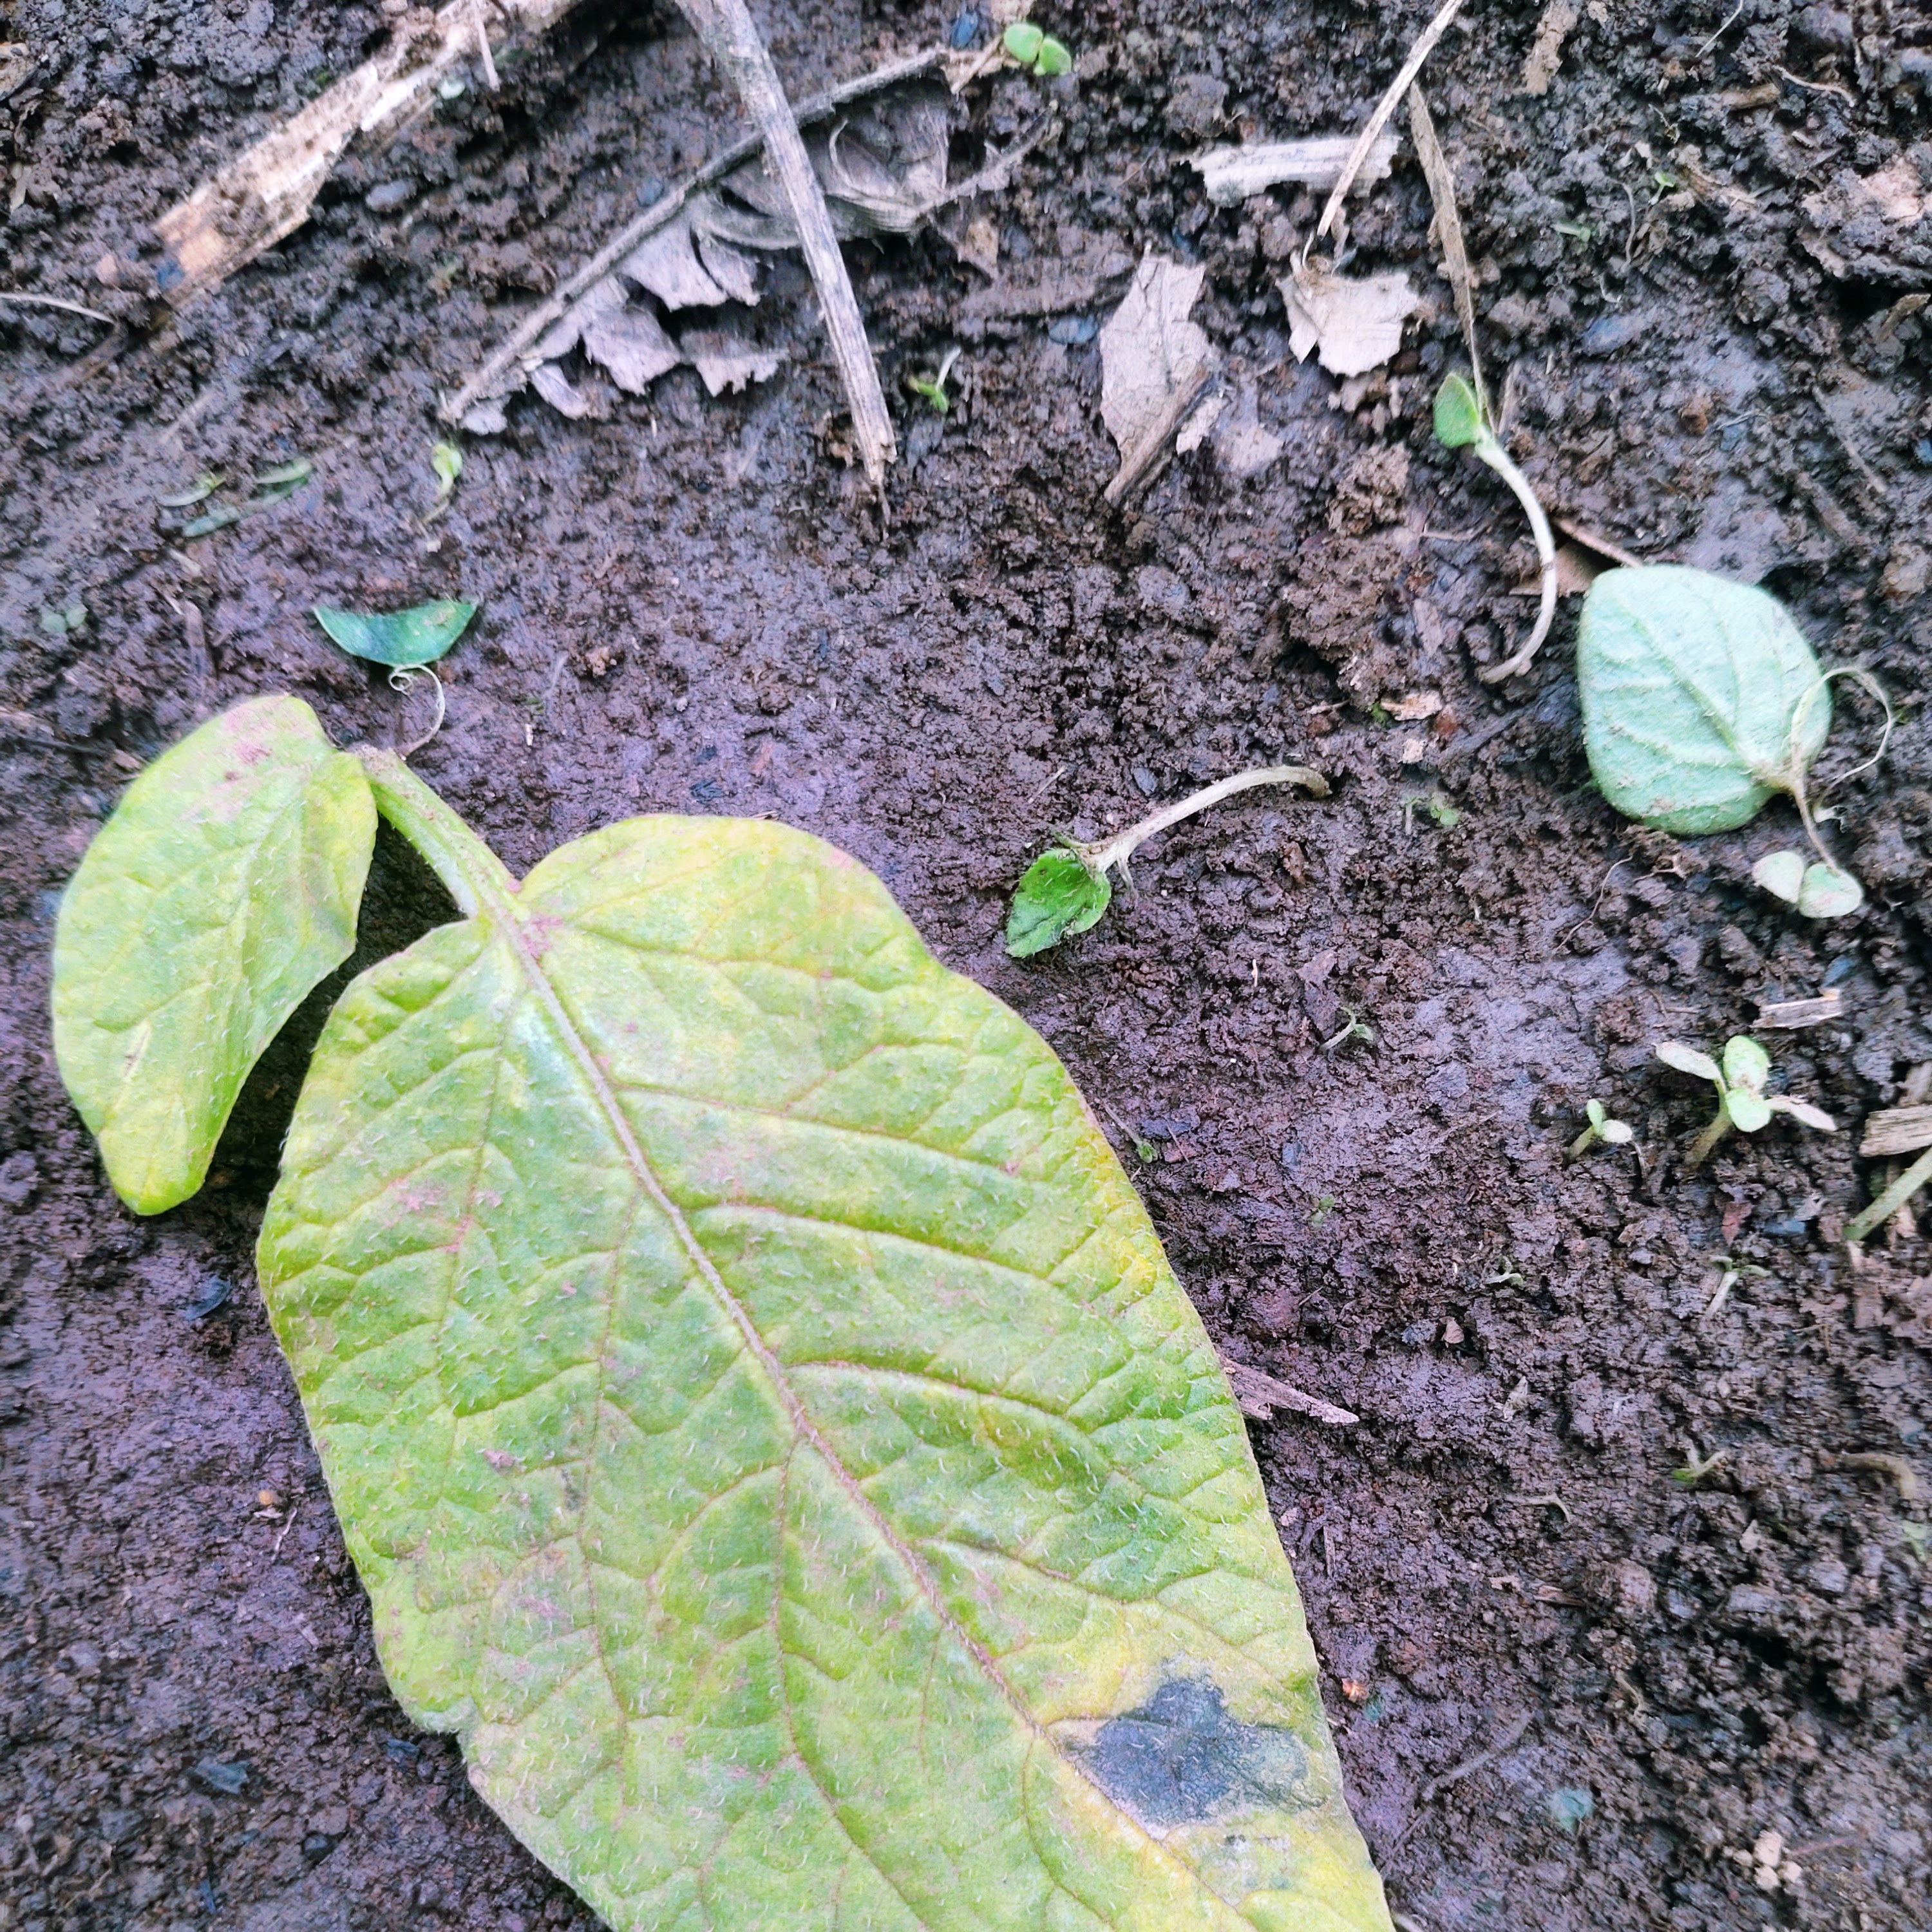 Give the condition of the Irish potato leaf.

late blight
